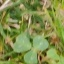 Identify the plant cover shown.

unstructured weed
